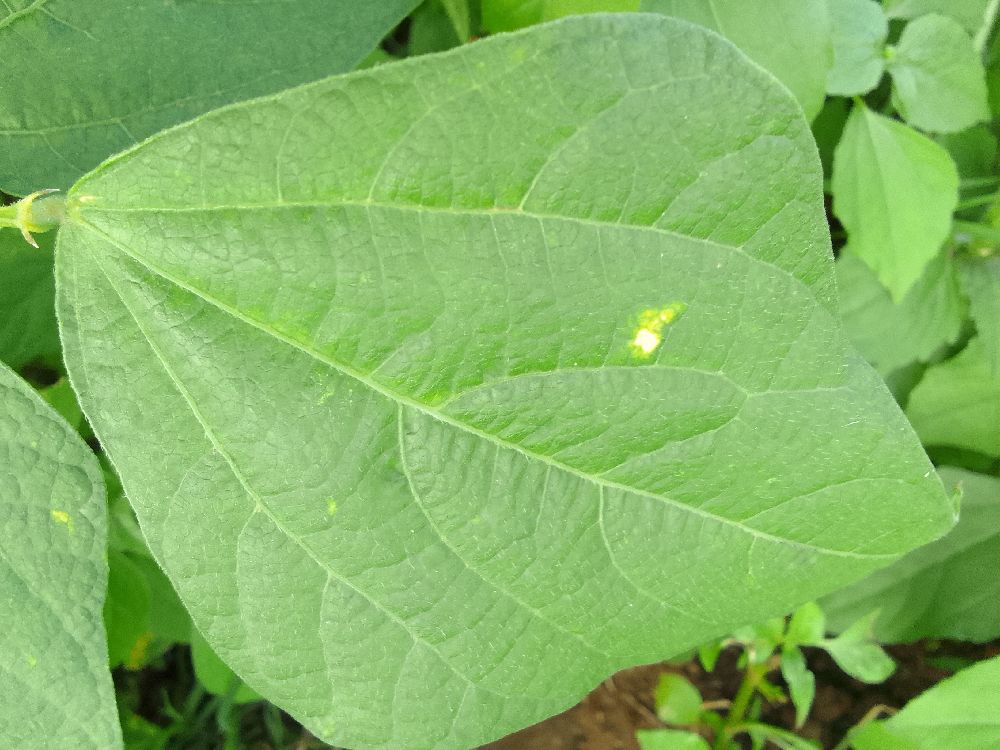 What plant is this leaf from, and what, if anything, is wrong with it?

common bean, healthy
